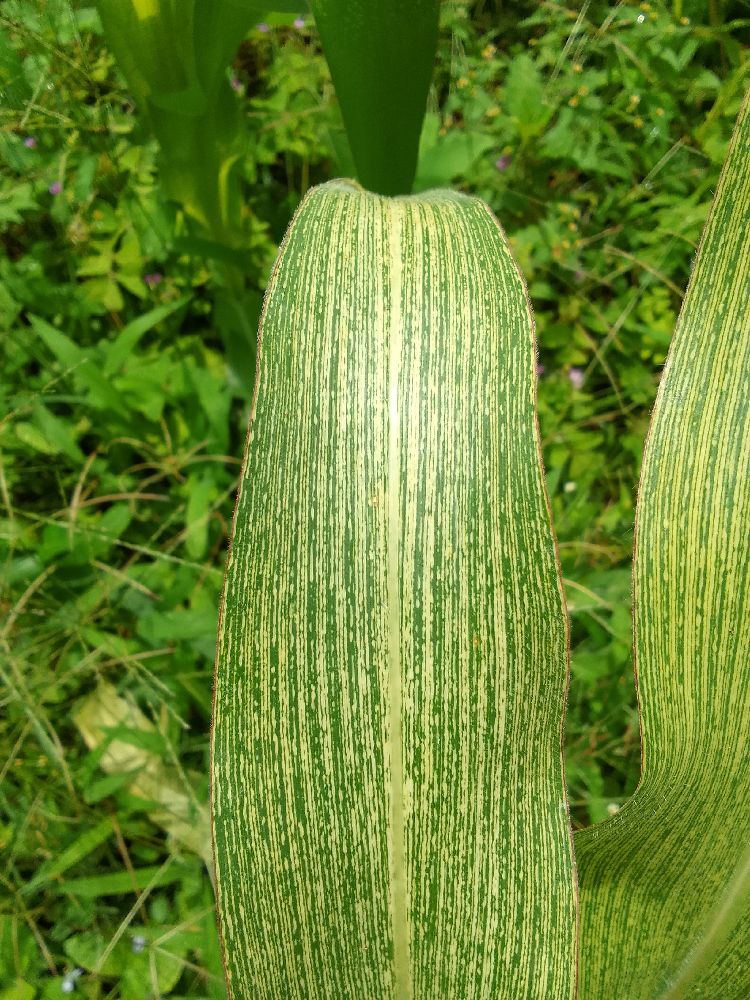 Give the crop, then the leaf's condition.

maize, healthy
